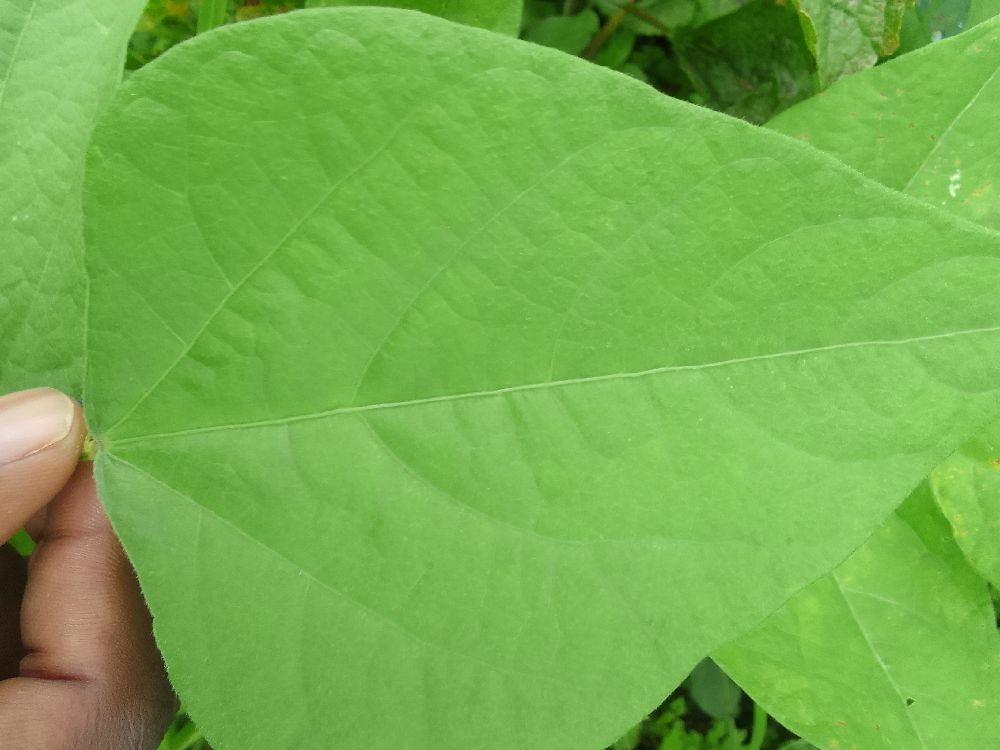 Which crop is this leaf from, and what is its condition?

common bean, healthy
